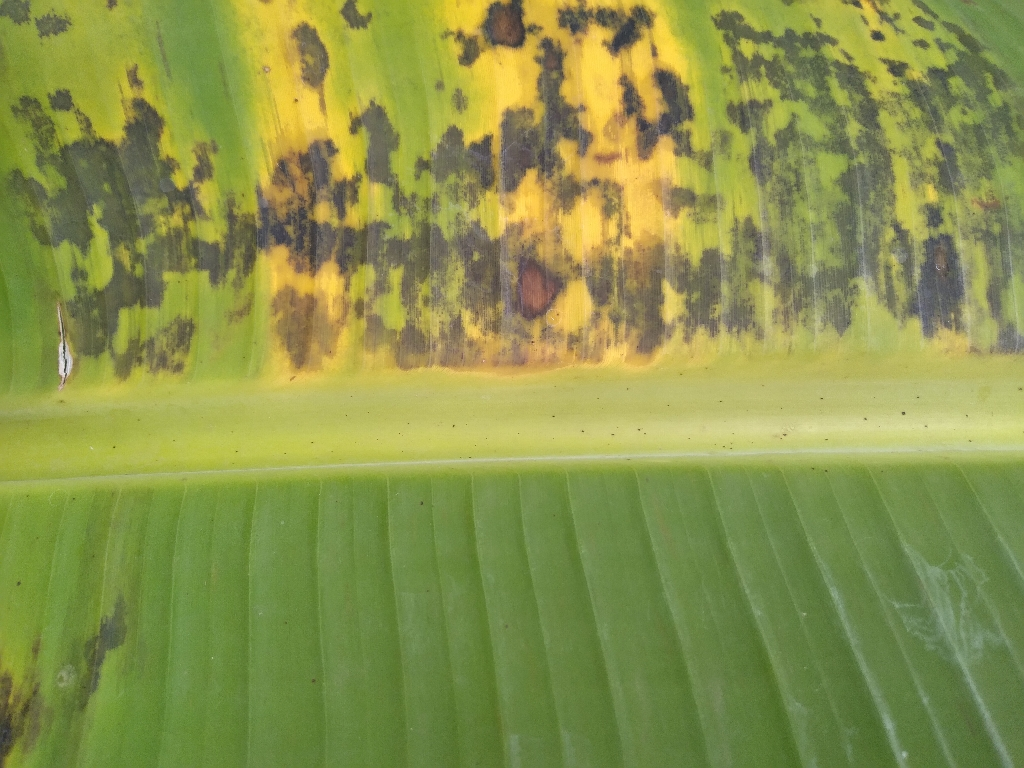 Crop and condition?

banana, black sigatoka
